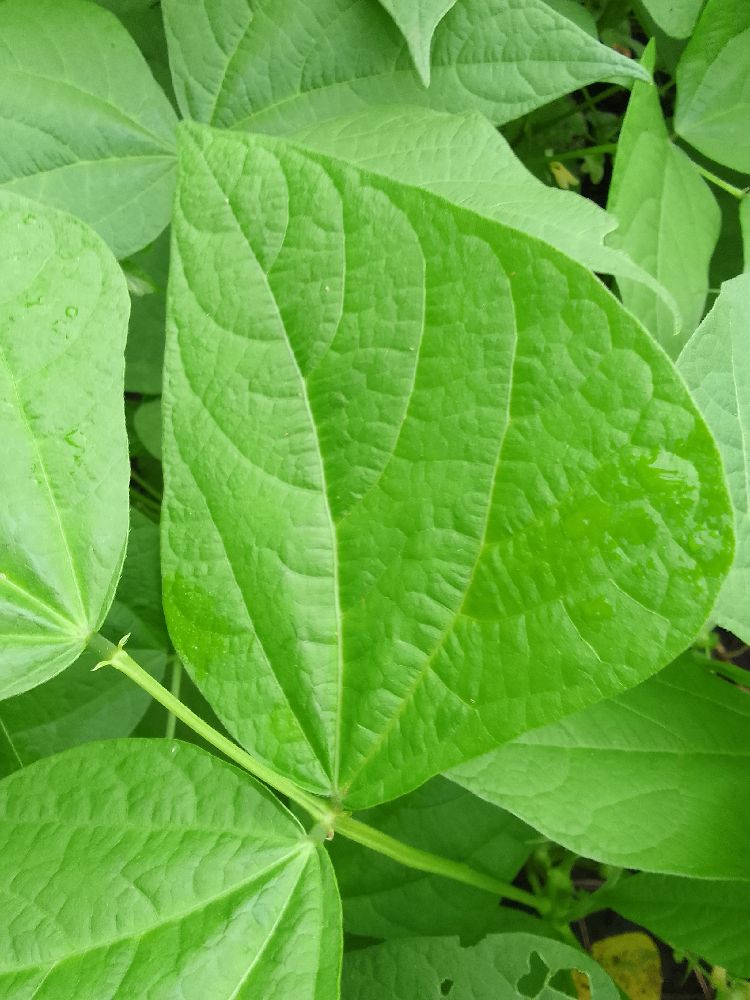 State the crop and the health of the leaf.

common bean, healthy
